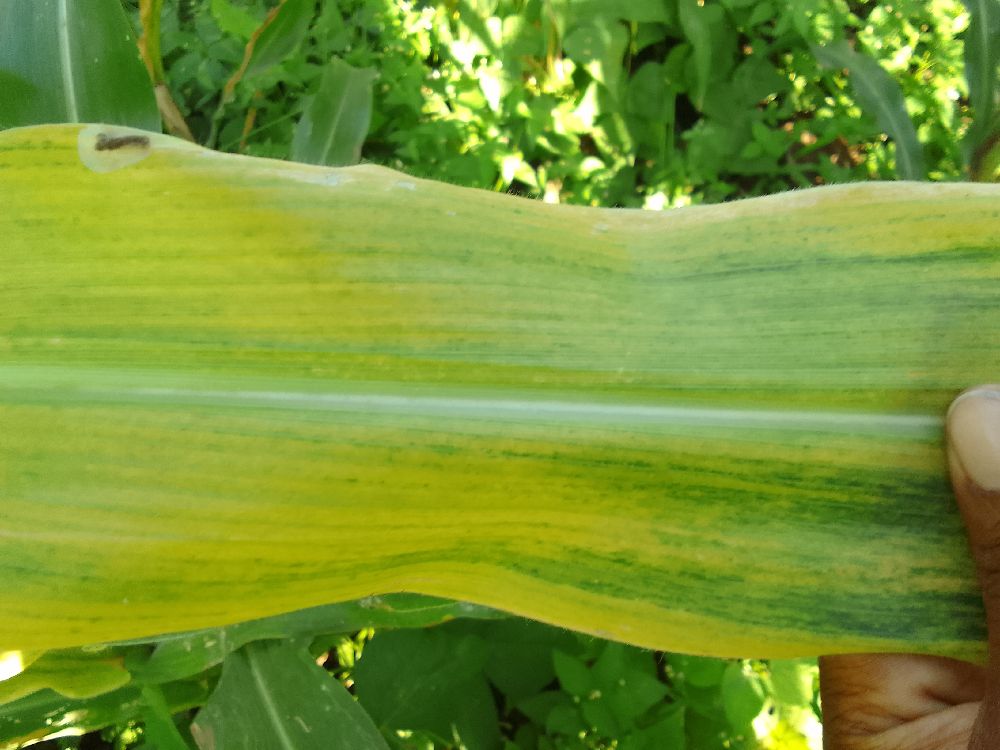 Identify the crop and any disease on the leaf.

maize, maize lethal necrosis
